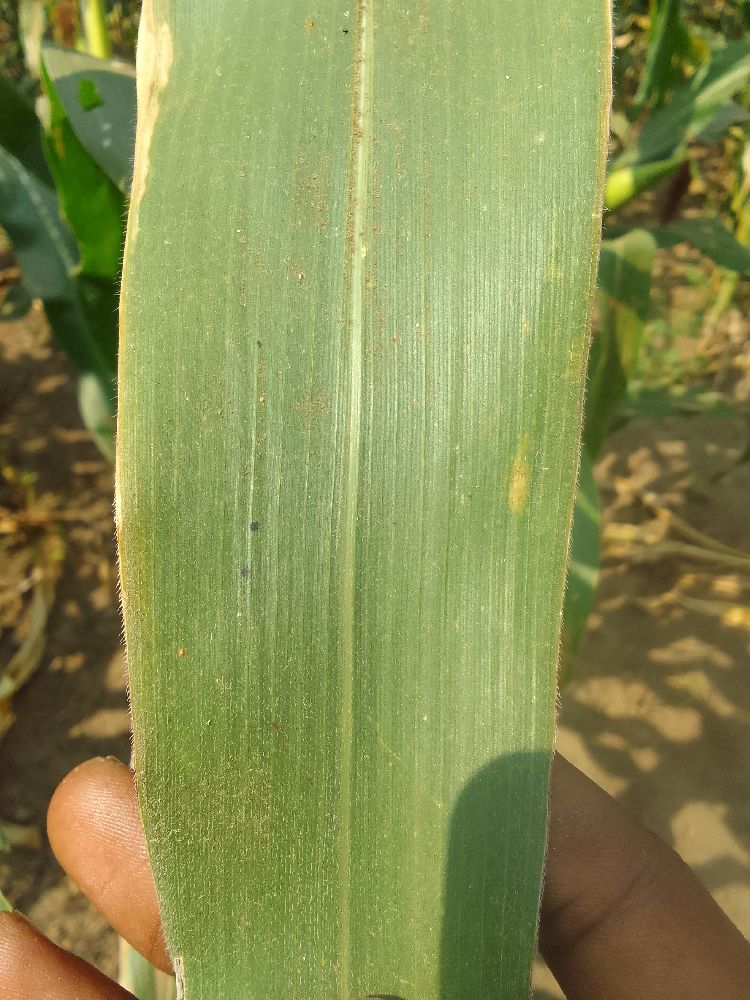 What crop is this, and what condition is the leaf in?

maize, healthy
